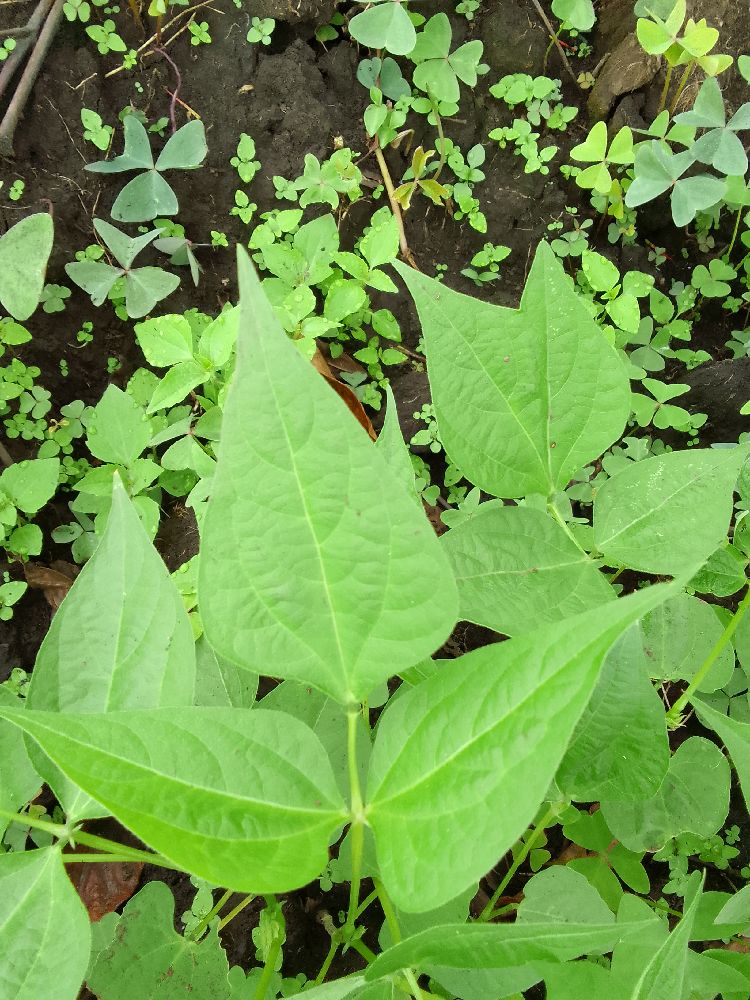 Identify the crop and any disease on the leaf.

common bean, healthy
